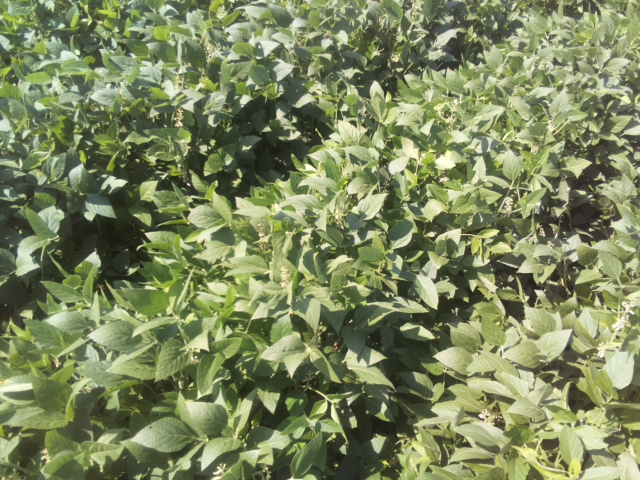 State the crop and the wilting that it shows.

soybean, leaves with no wilting
